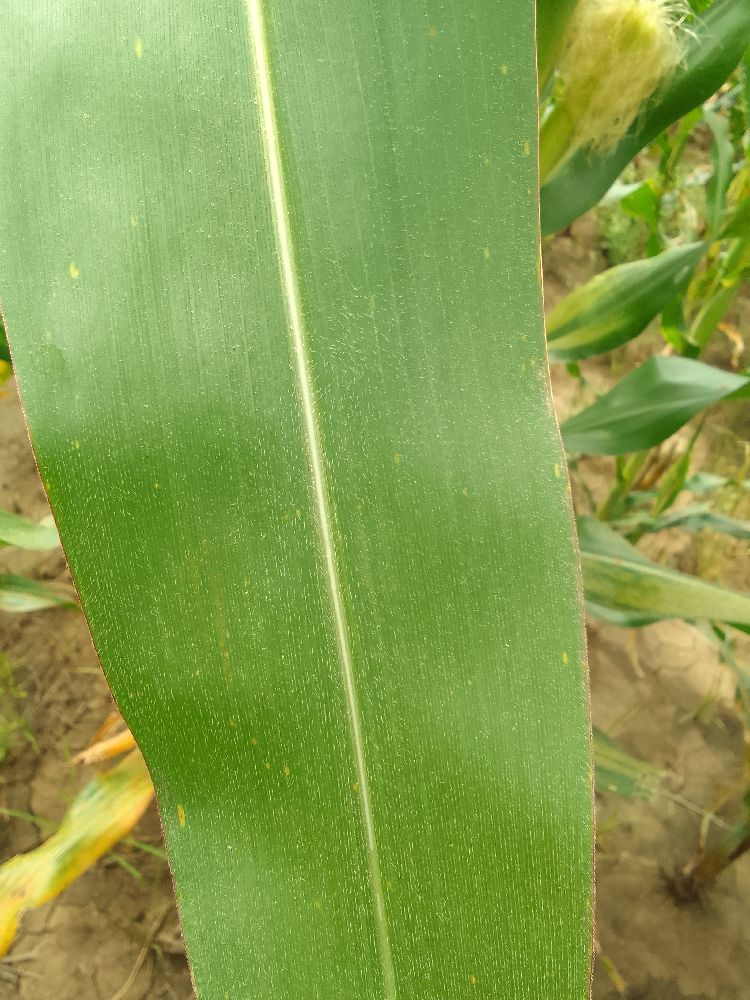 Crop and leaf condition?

maize, healthy
